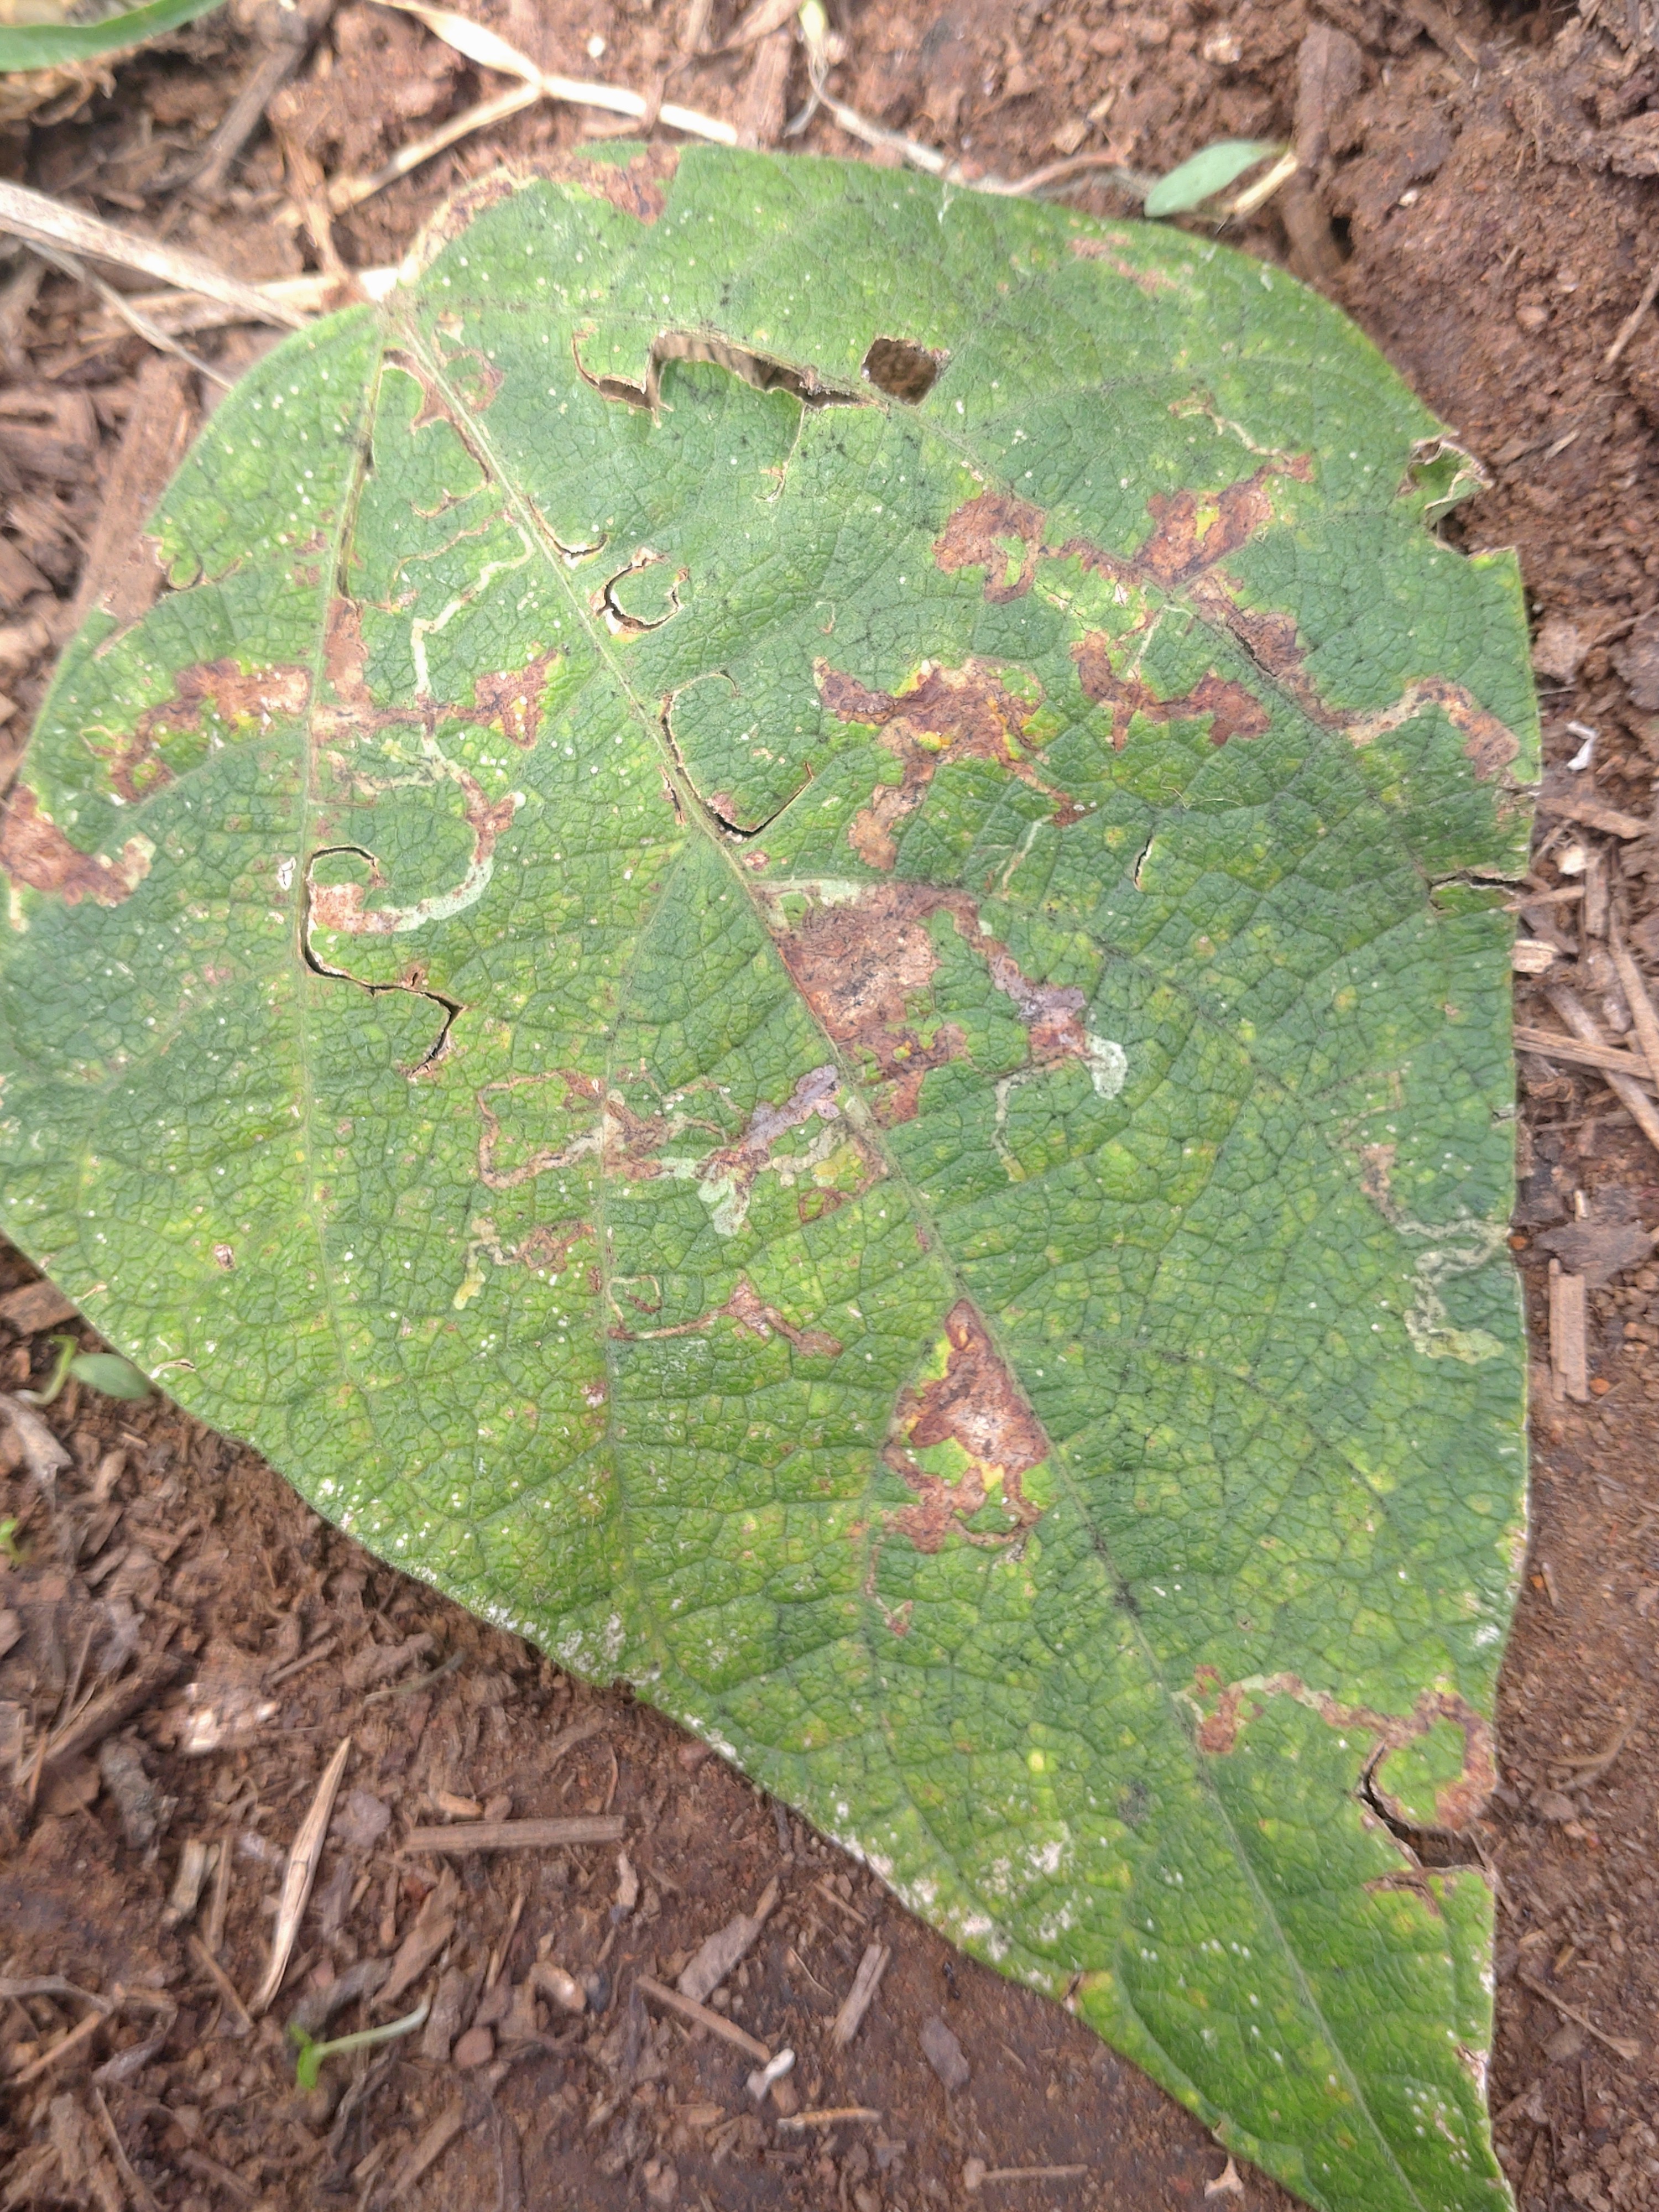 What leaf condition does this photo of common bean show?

anthracnose
